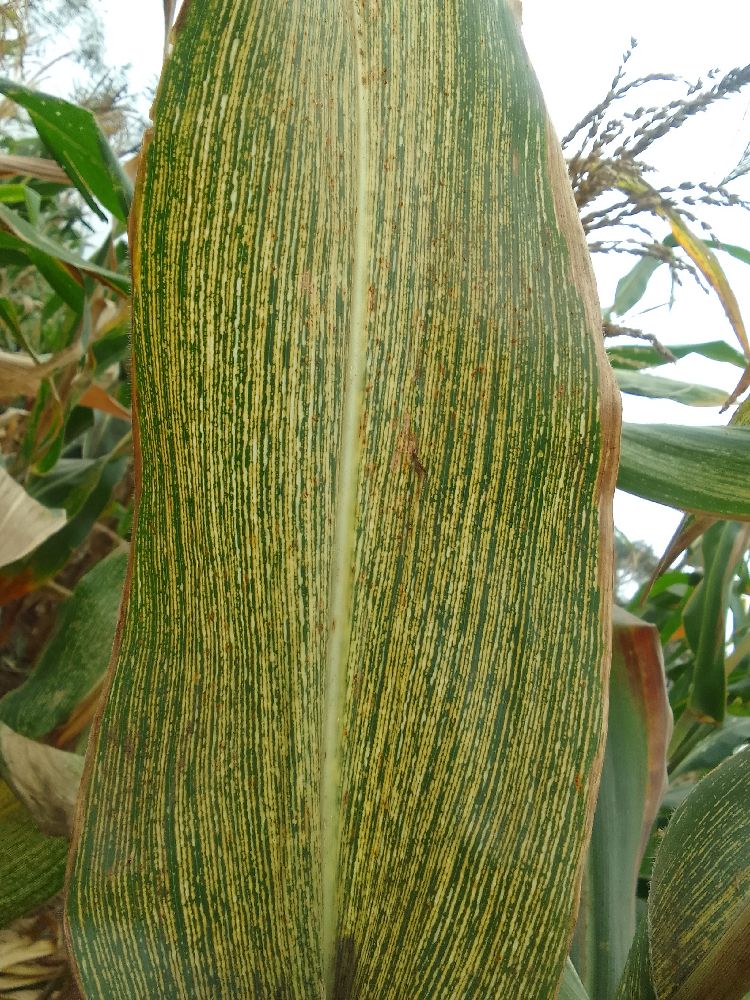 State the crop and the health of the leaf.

maize, maize streak virus
